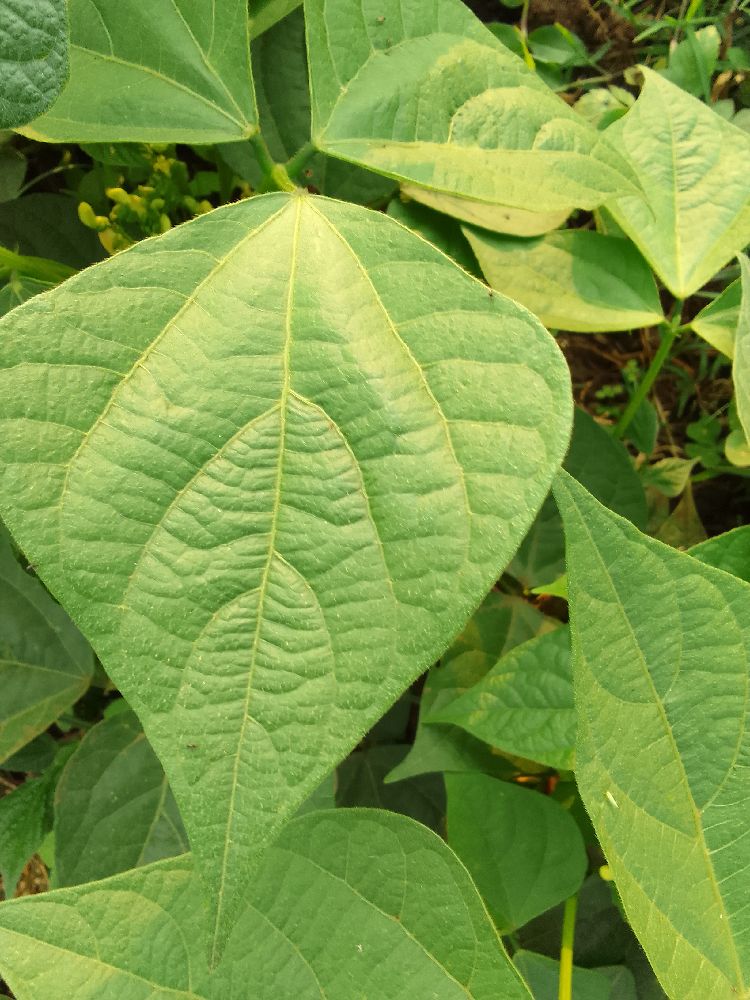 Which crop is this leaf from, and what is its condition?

maize, healthy
